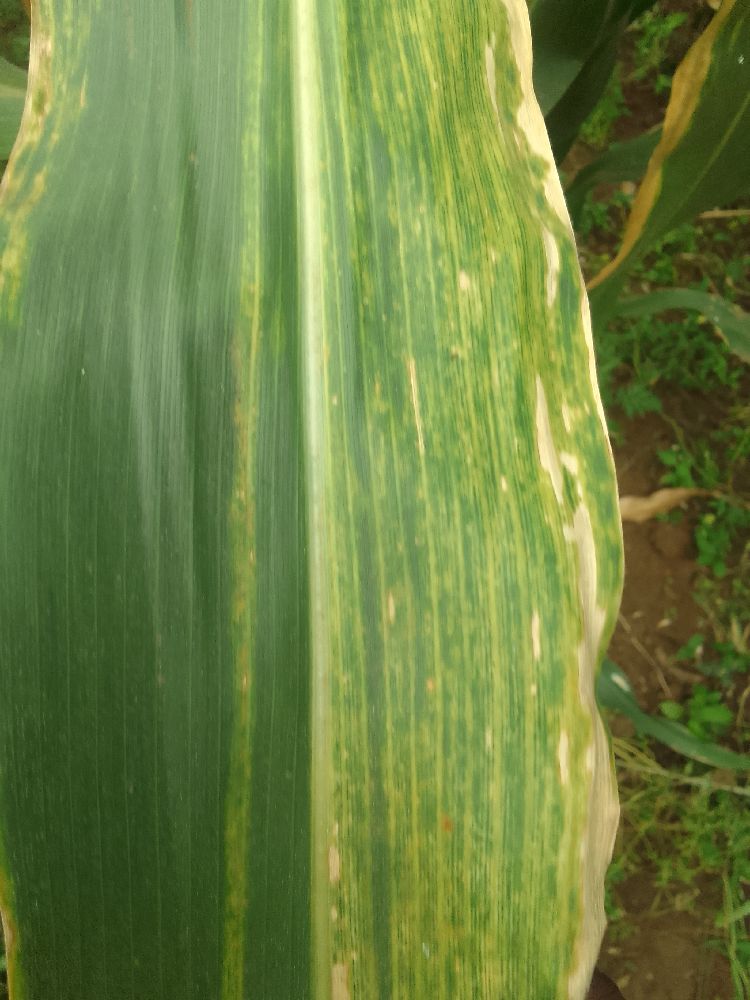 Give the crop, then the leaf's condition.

maize, maize lethal necrosis
